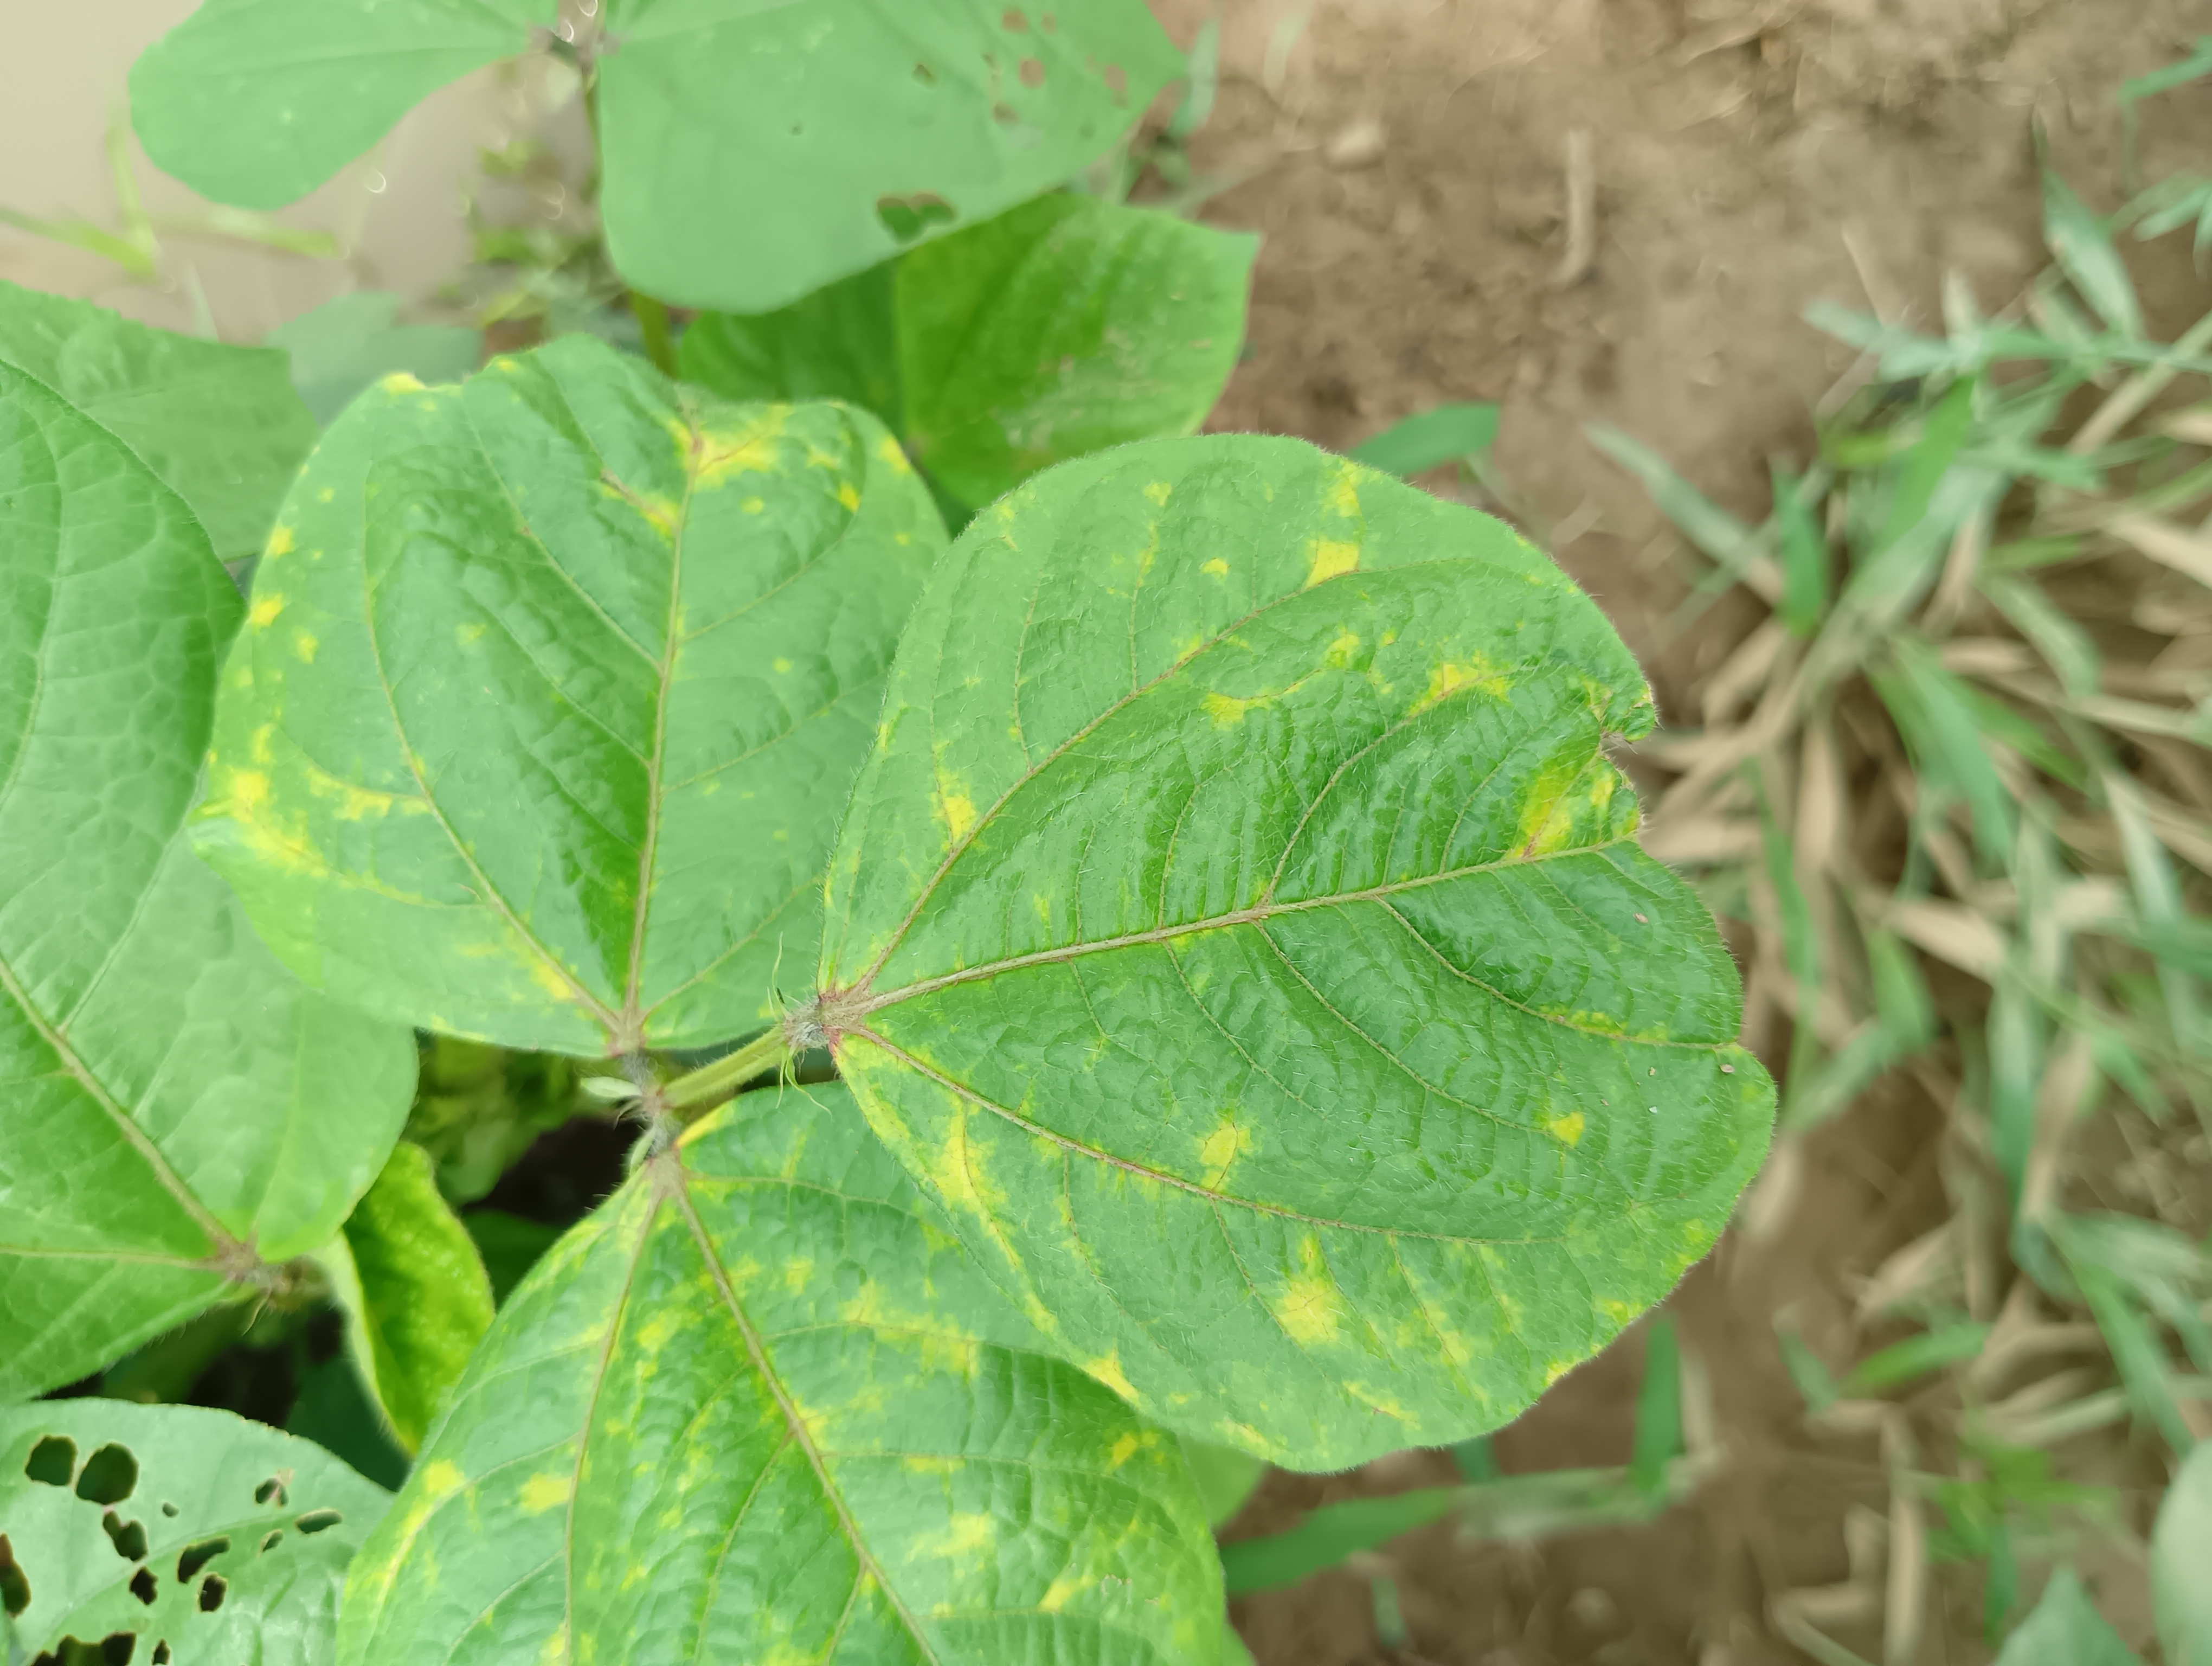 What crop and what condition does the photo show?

mungbean, yellow mosaic
